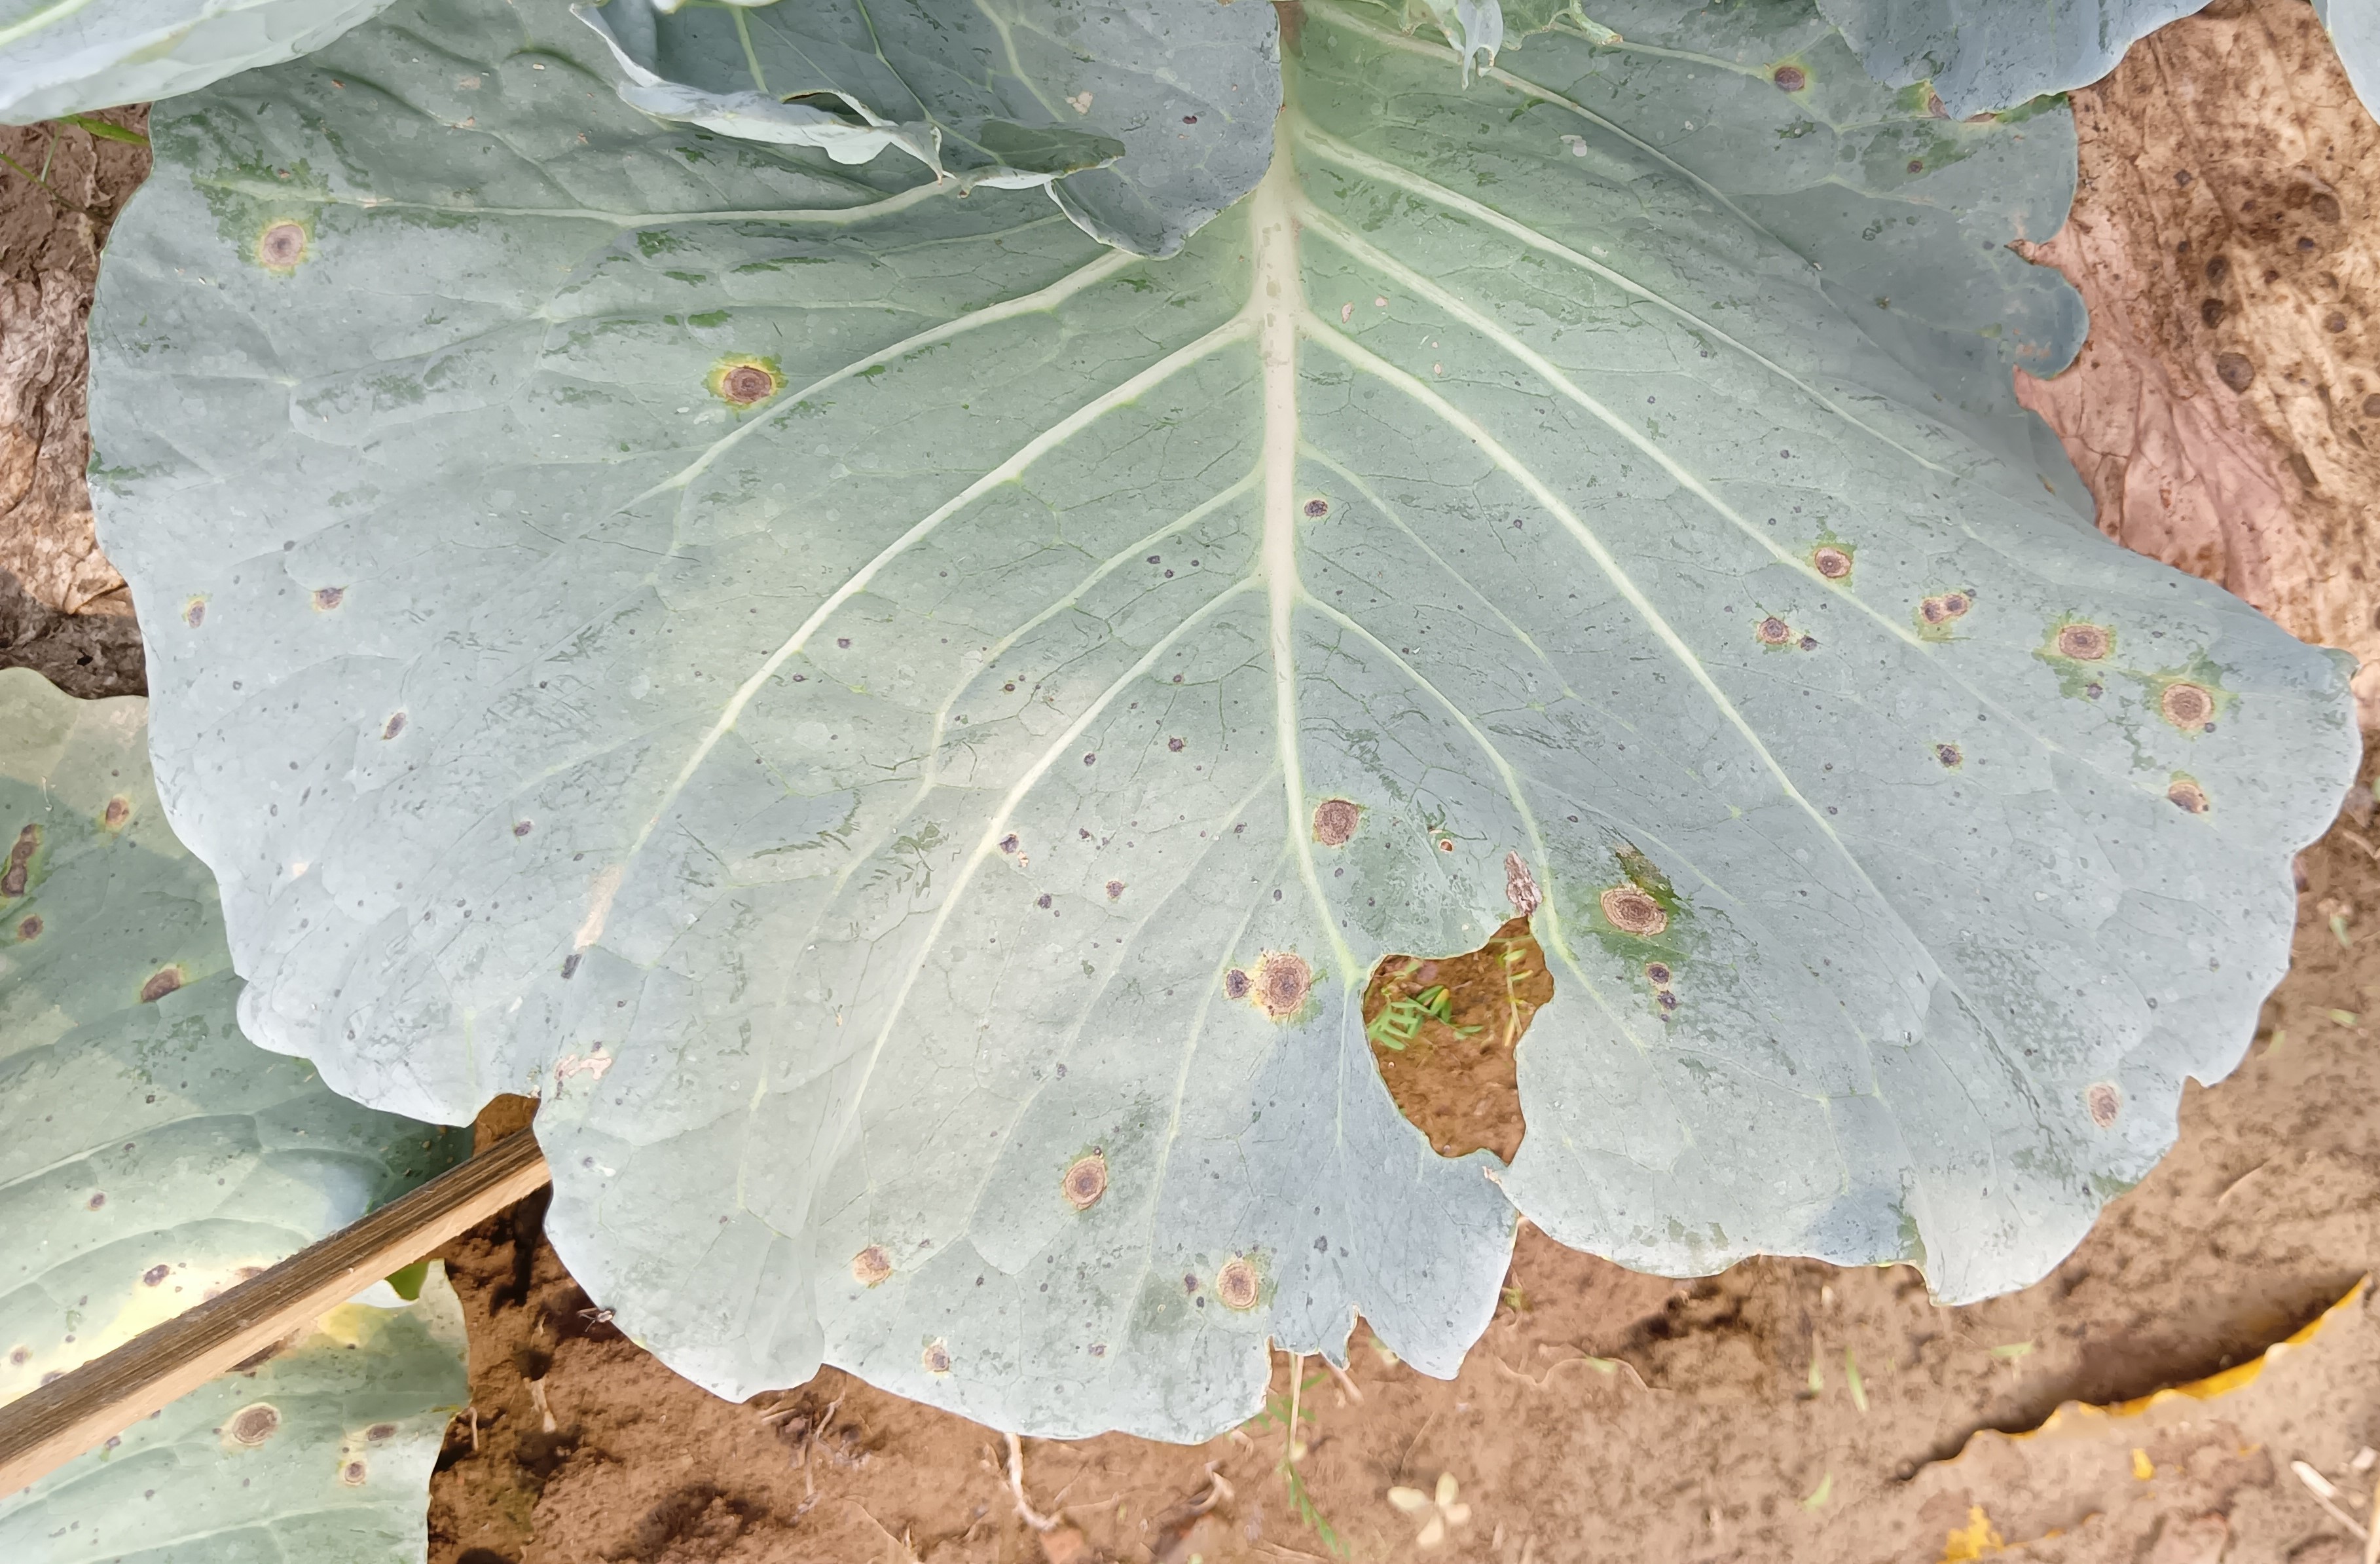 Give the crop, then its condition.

cabbage, alternaria
